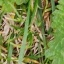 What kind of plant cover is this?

structured weed
